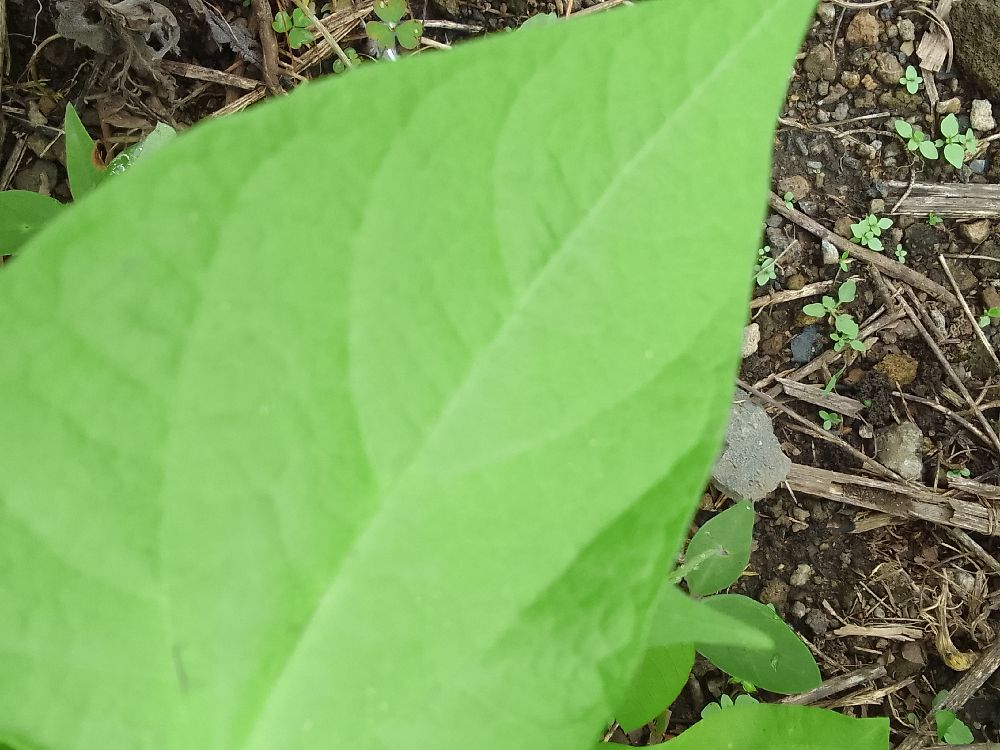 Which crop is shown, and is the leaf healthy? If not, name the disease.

common bean, healthy
